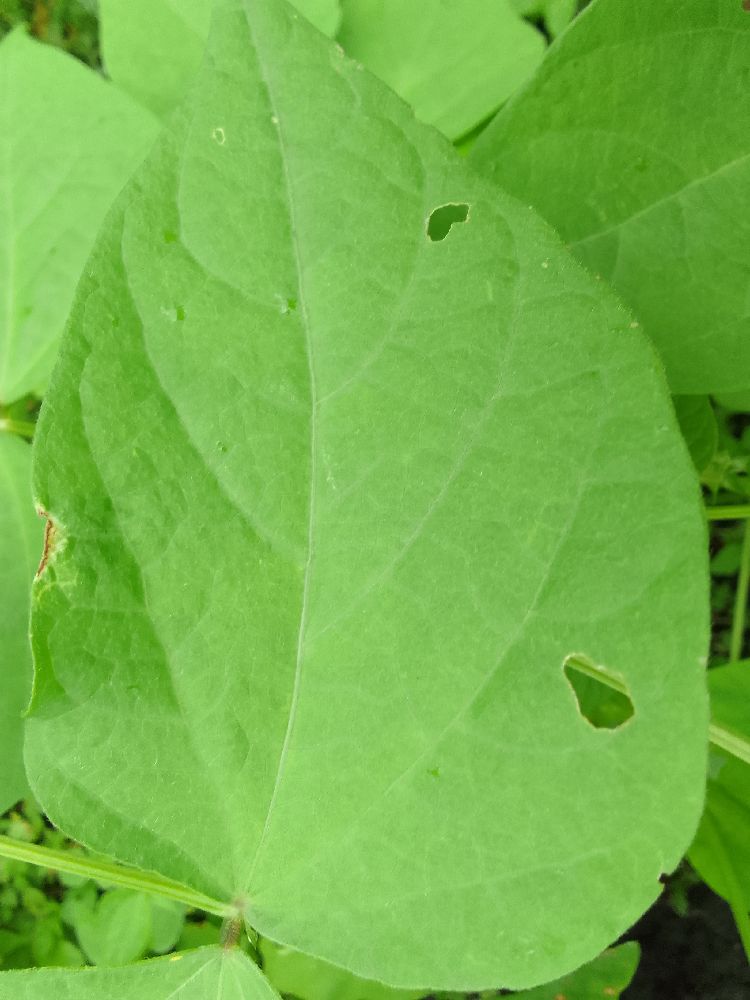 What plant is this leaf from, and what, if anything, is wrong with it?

common bean, healthy
